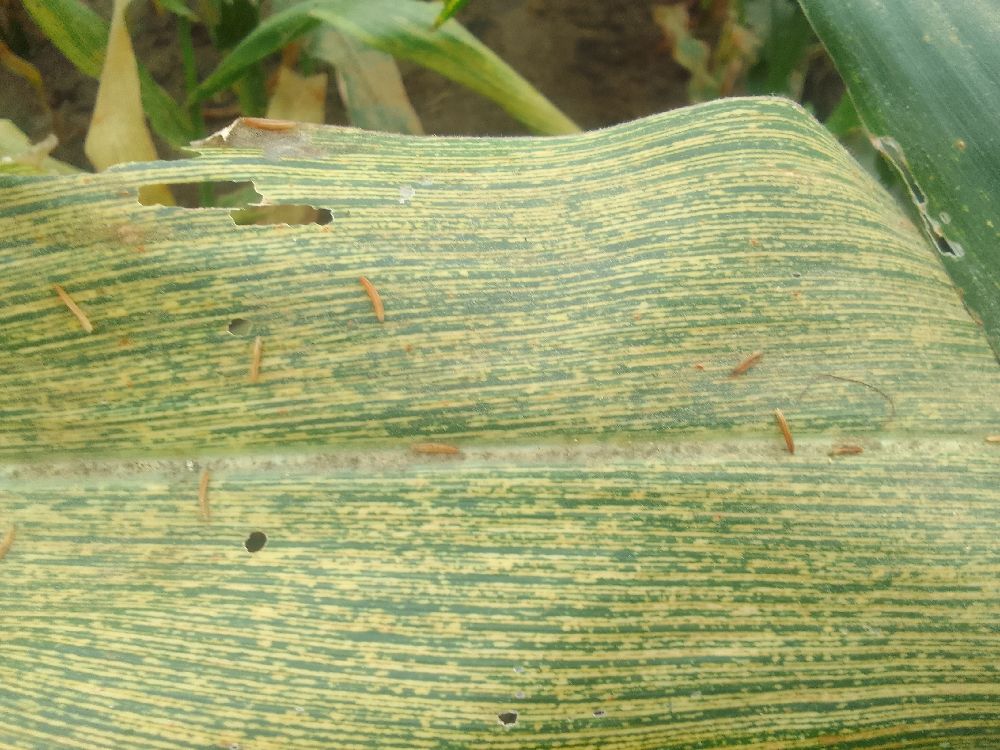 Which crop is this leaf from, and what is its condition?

maize, maize streak virus
